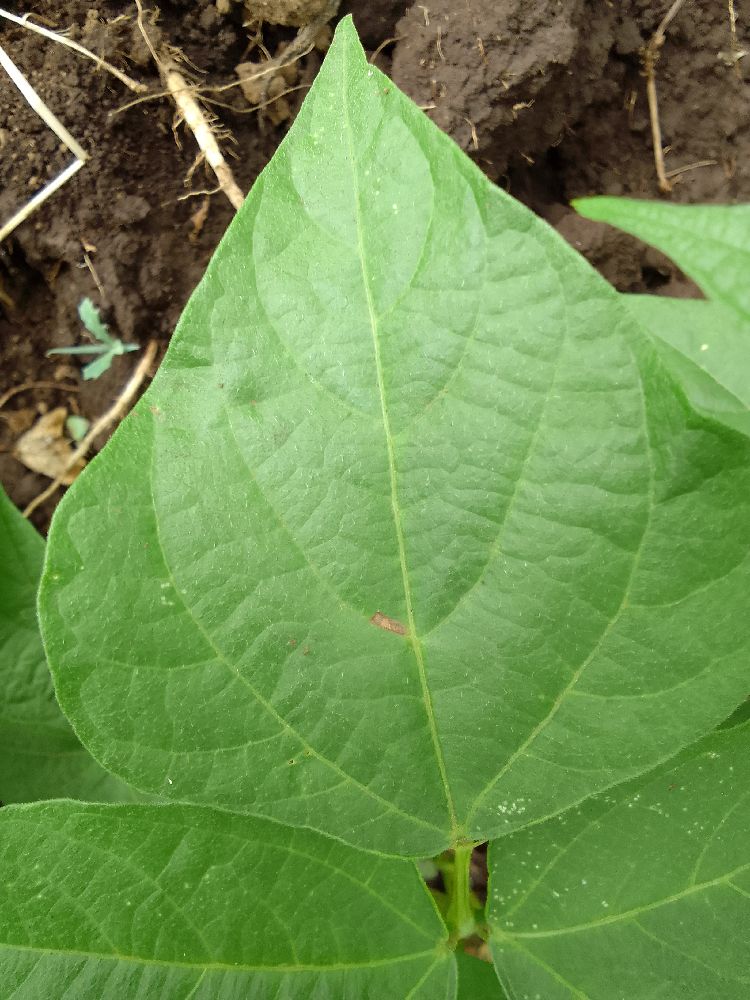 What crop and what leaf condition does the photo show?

common bean, healthy
